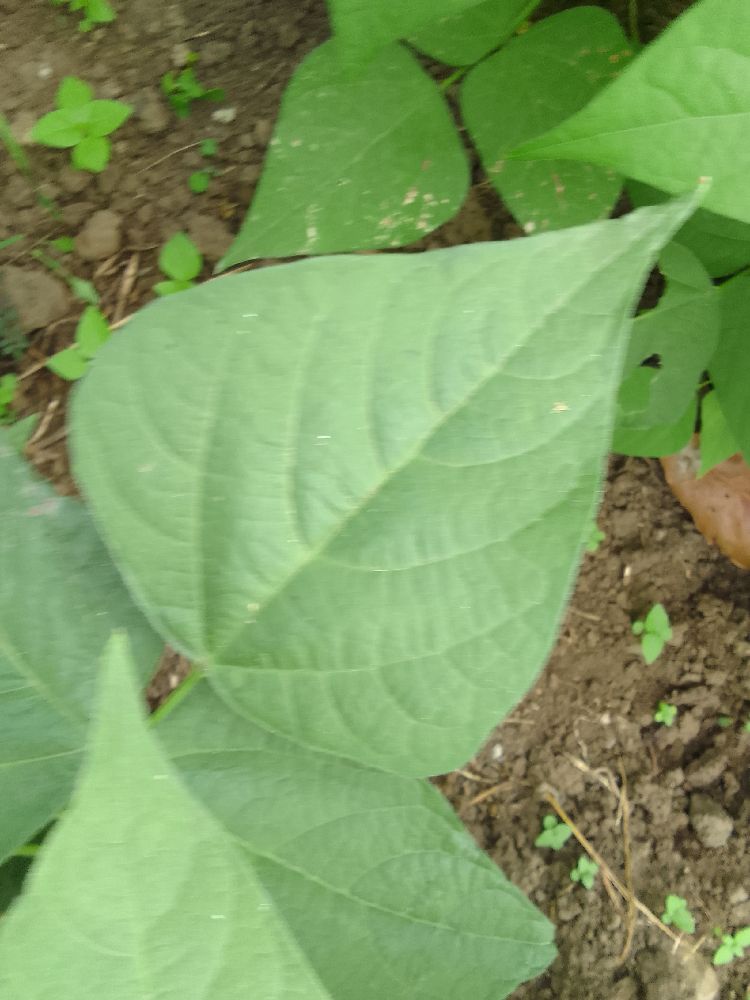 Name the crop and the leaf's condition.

common bean, healthy
